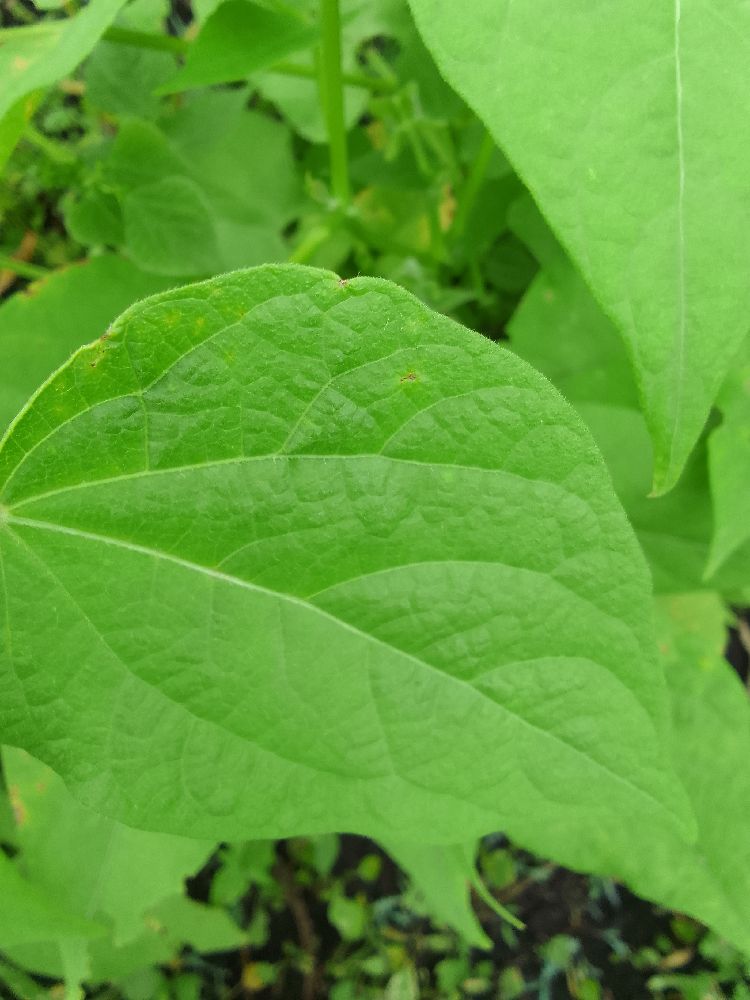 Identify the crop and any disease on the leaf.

common bean, healthy
